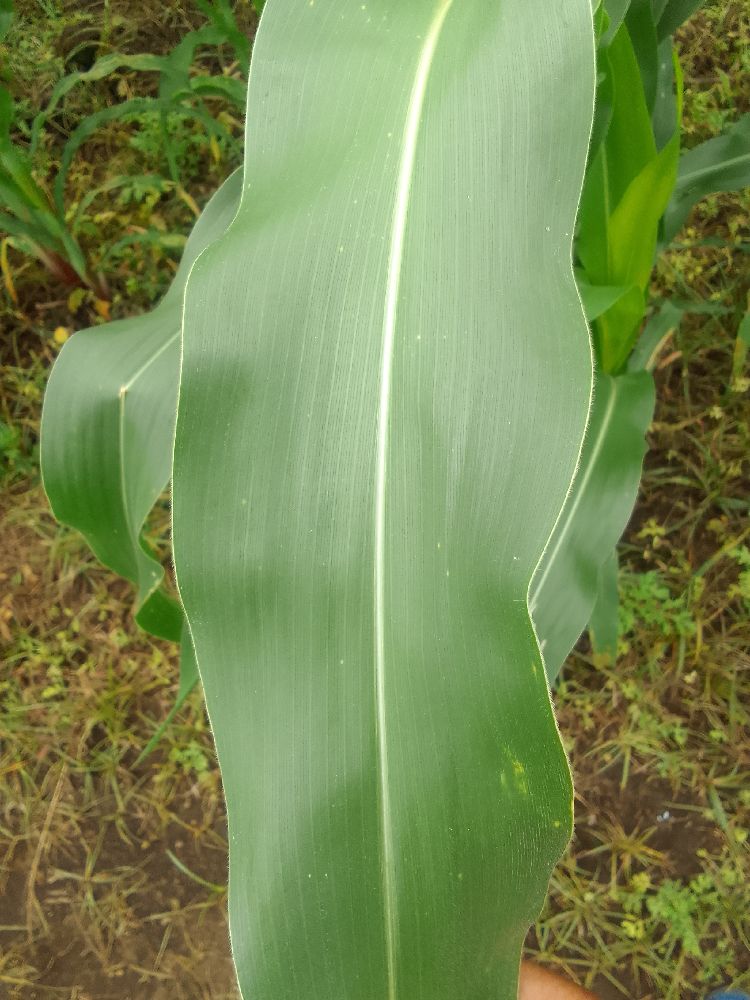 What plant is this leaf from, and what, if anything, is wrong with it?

maize, healthy
